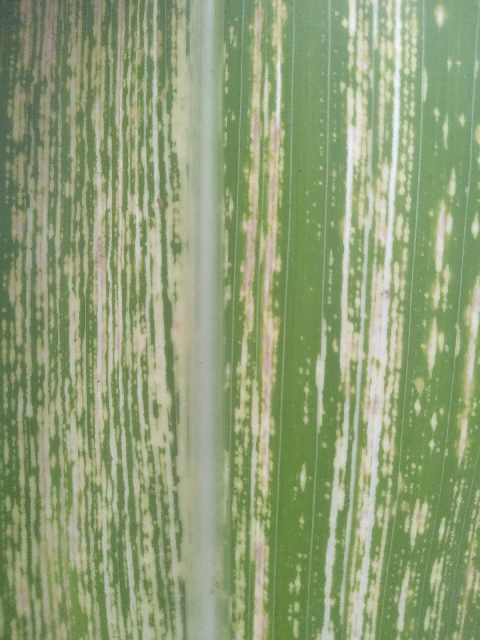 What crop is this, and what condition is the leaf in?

maize, maize streak virus
